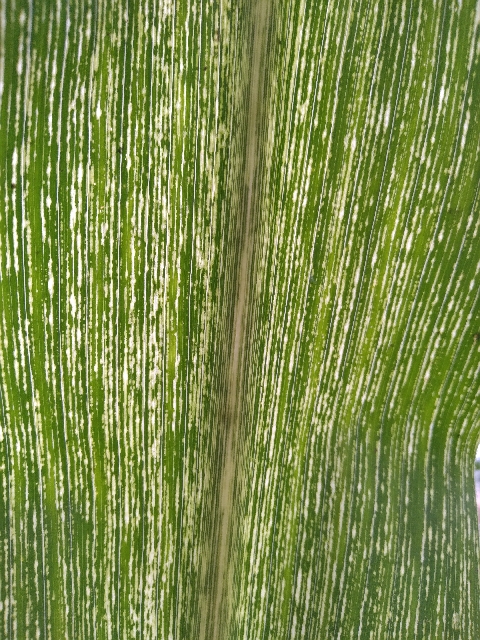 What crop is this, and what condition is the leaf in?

maize, maize streak virus
